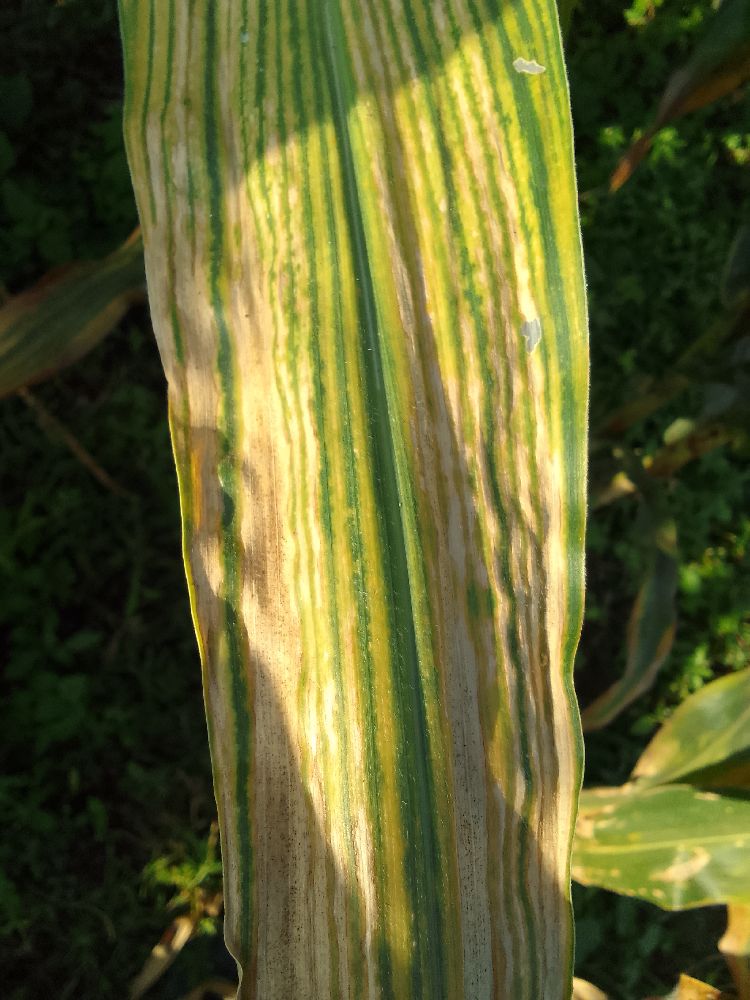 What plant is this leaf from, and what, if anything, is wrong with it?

maize, maize lethal necrosis
